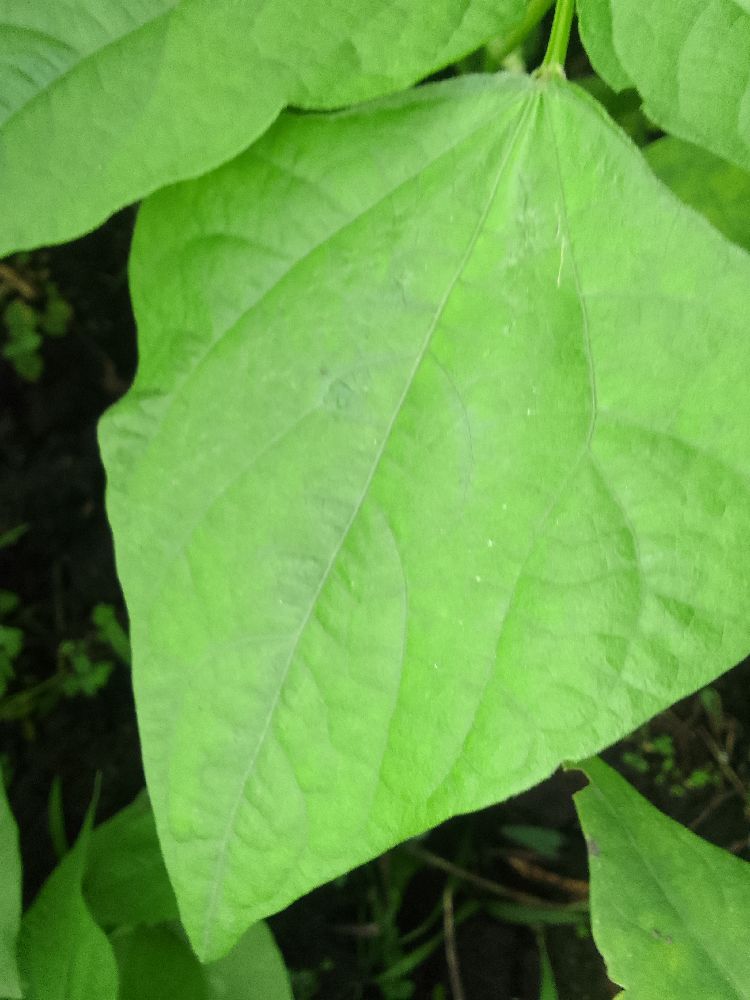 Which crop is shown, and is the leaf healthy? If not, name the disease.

common bean, healthy
